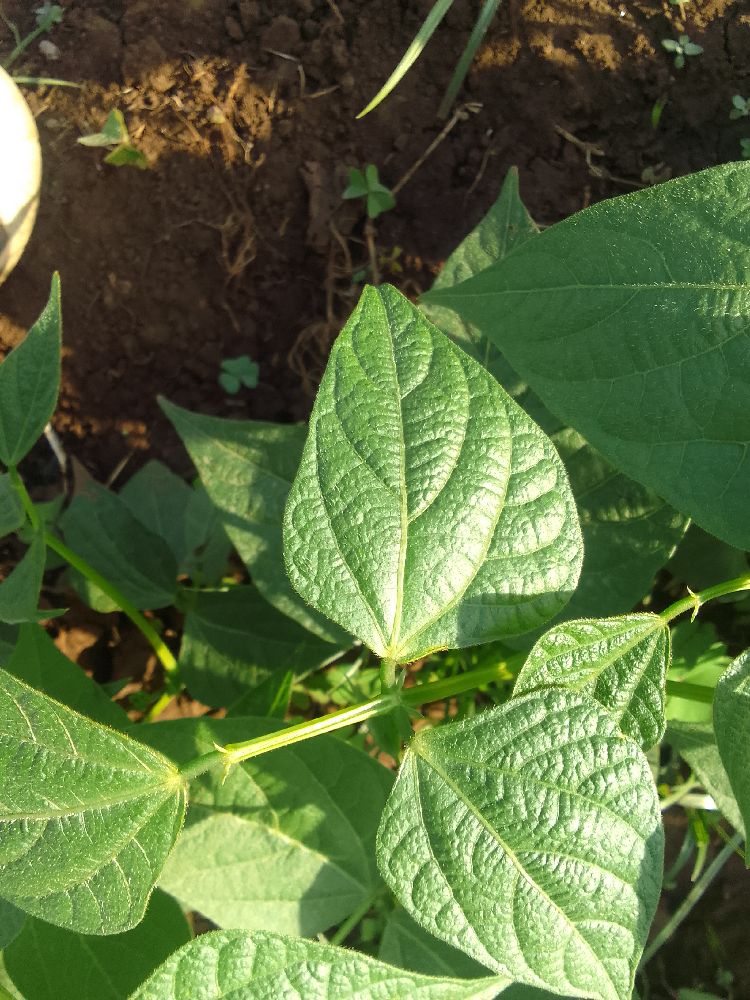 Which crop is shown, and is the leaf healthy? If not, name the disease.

common bean, healthy
